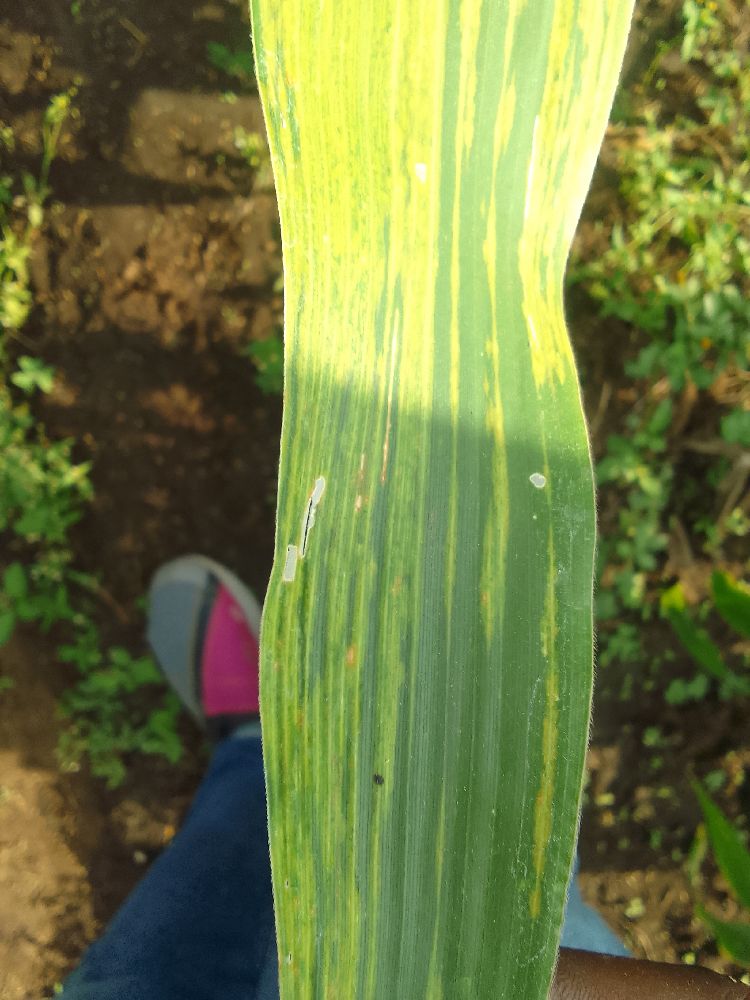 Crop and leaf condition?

maize, maize lethal necrosis
